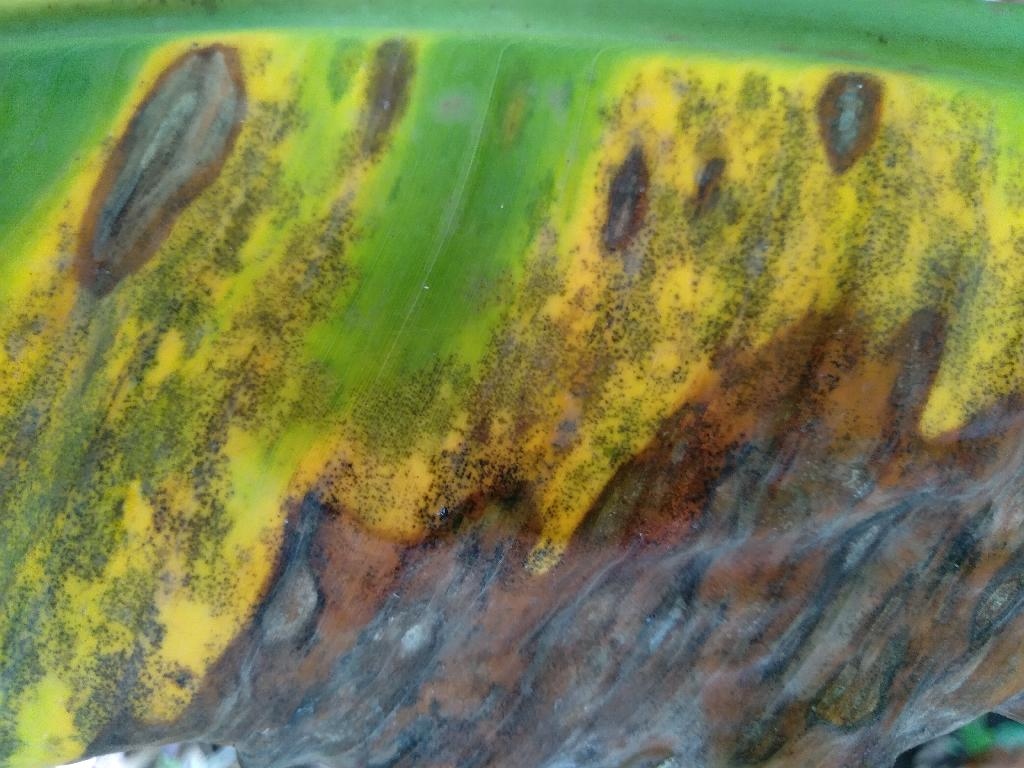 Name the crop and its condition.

banana, black sigatoka
